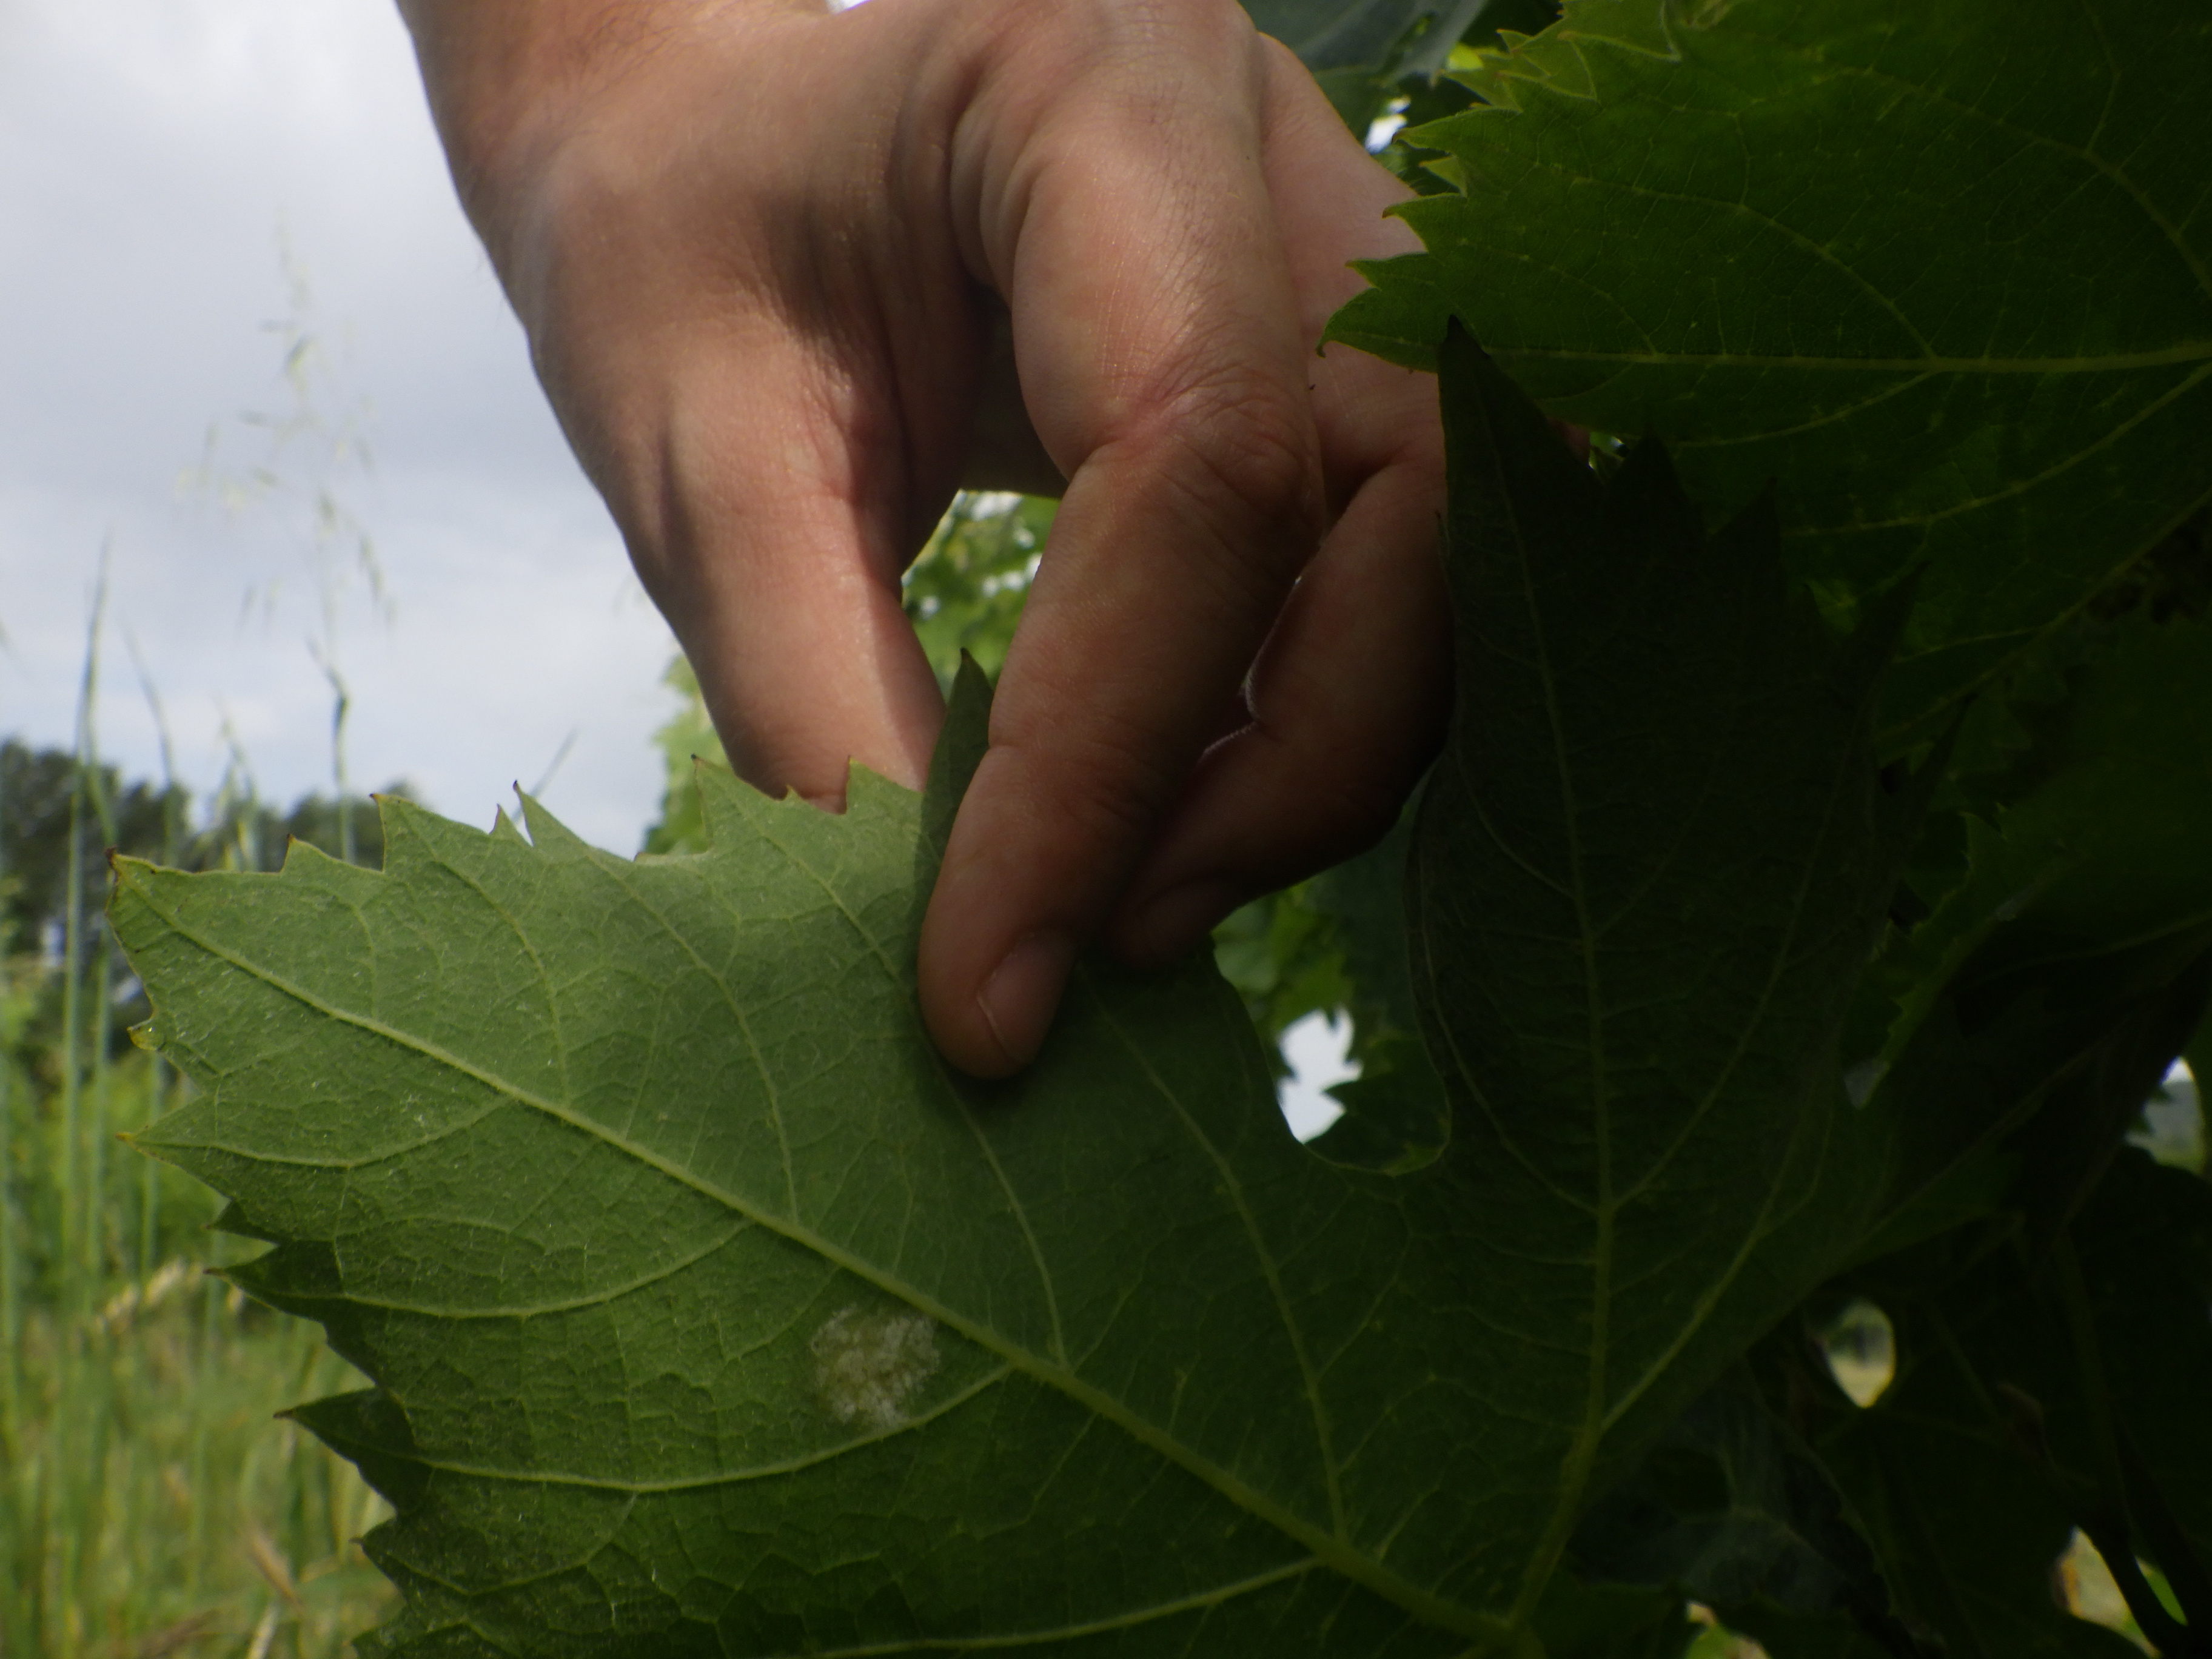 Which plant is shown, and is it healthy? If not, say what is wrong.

grapevine, downy mildew
